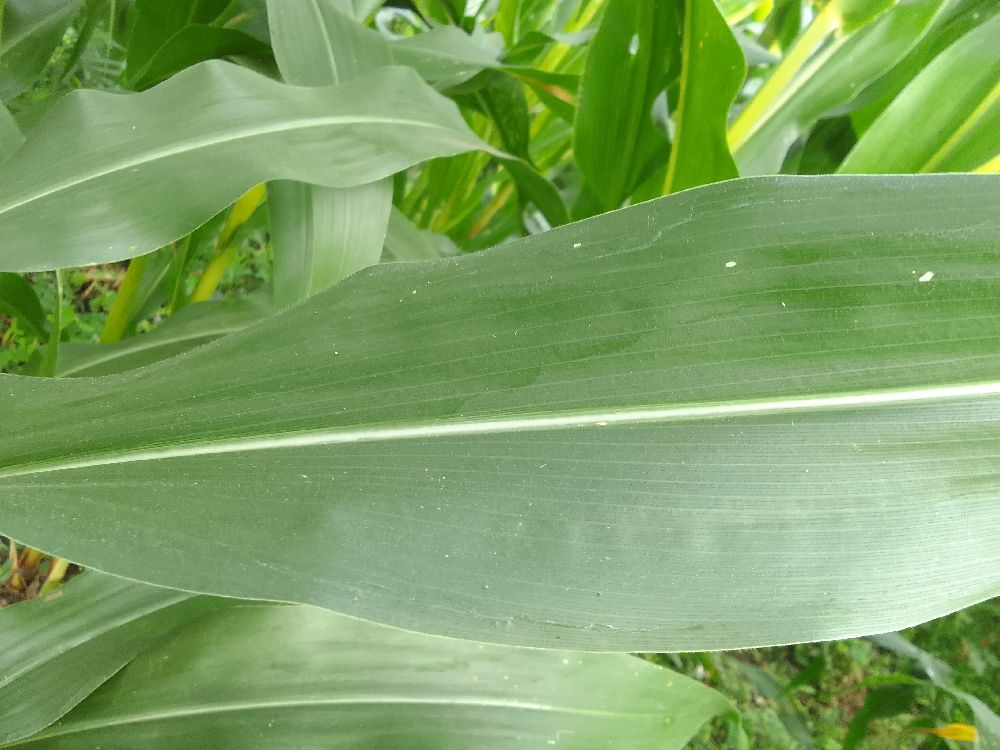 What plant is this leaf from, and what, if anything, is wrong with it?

maize, healthy
